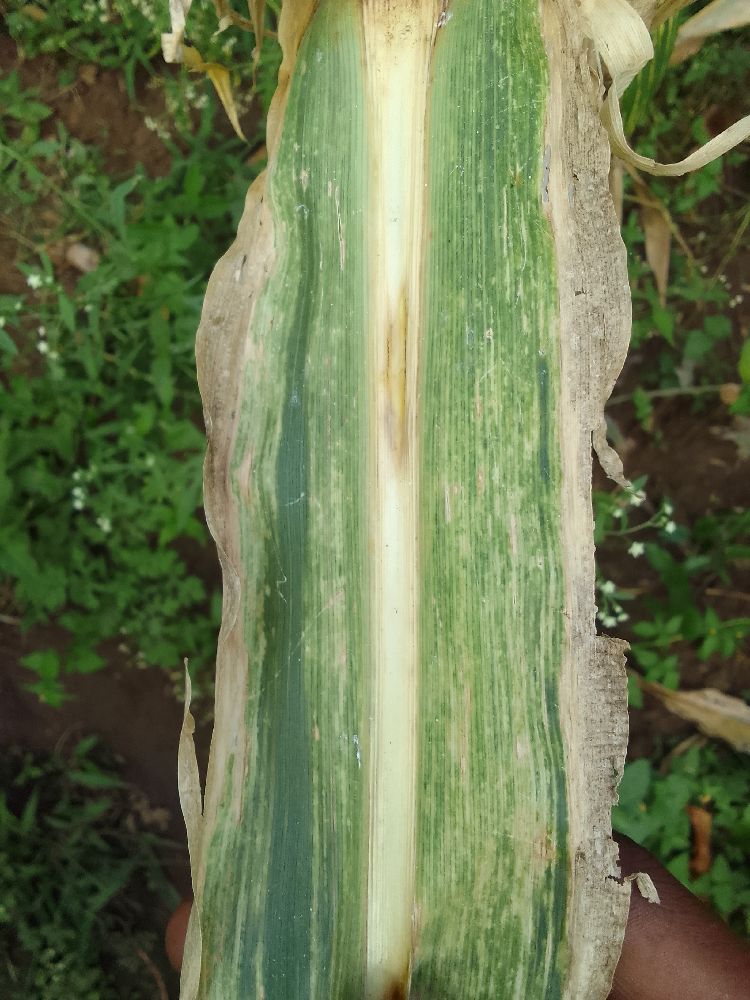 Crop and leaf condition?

maize, maize lethal necrosis
